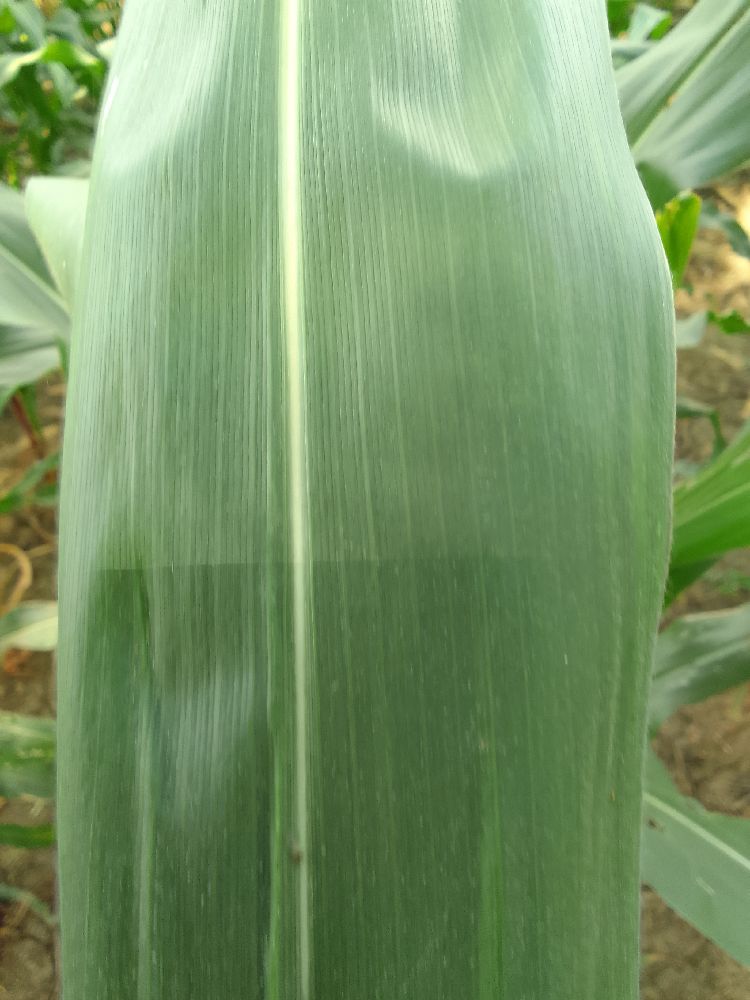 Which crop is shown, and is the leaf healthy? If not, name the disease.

maize, healthy
